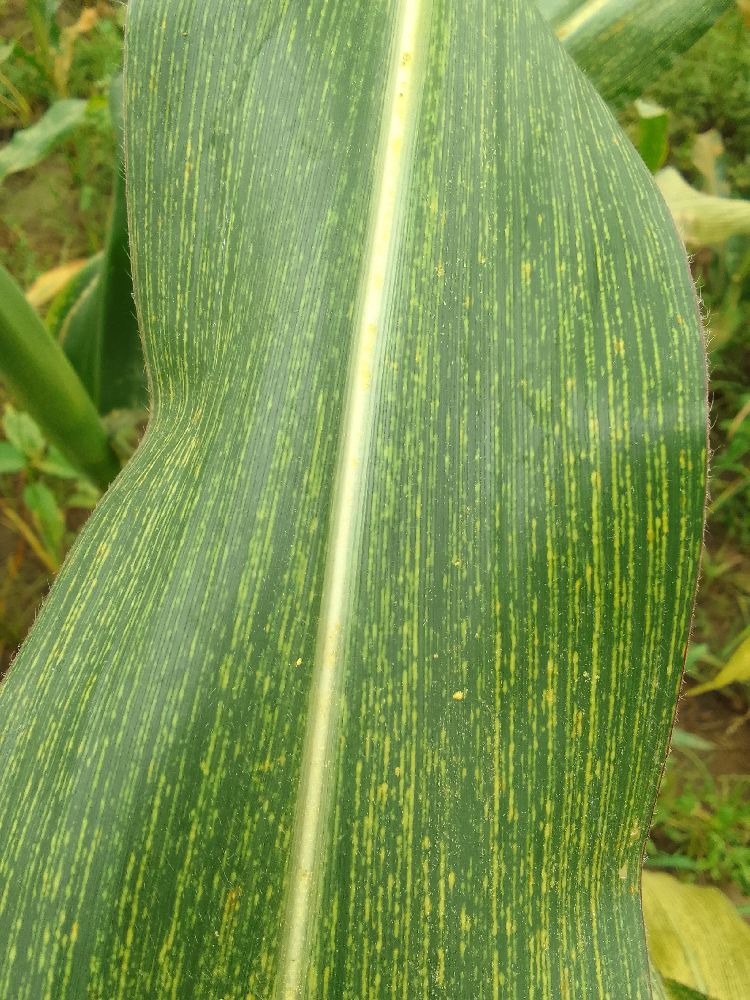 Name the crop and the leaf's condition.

maize, maize streak virus
